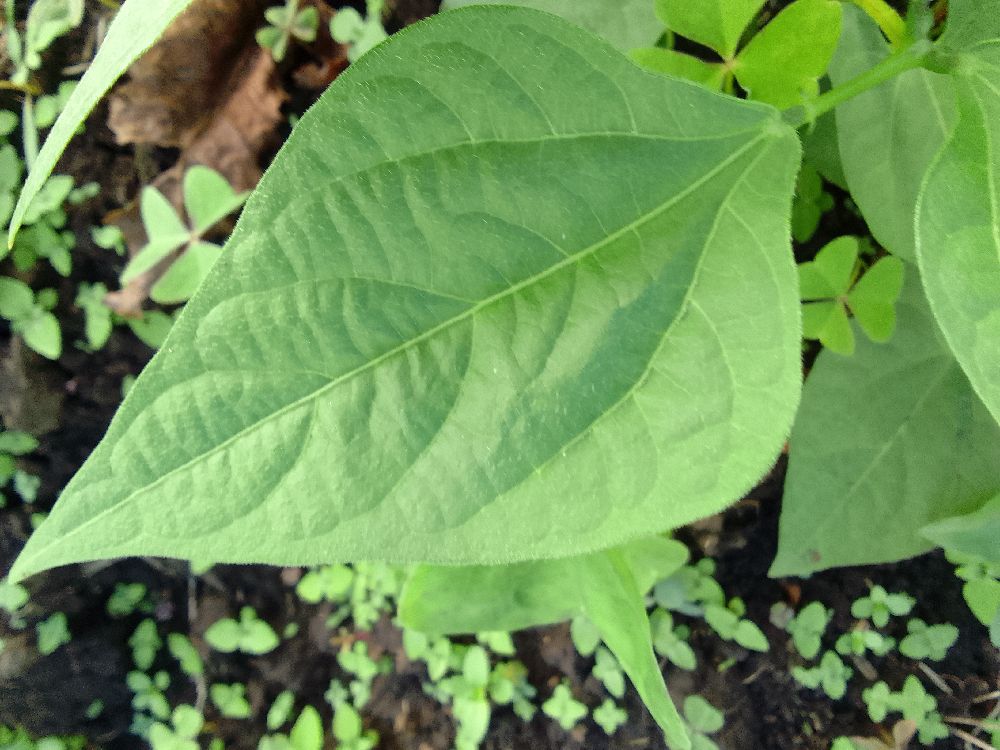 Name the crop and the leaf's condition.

common bean, healthy
